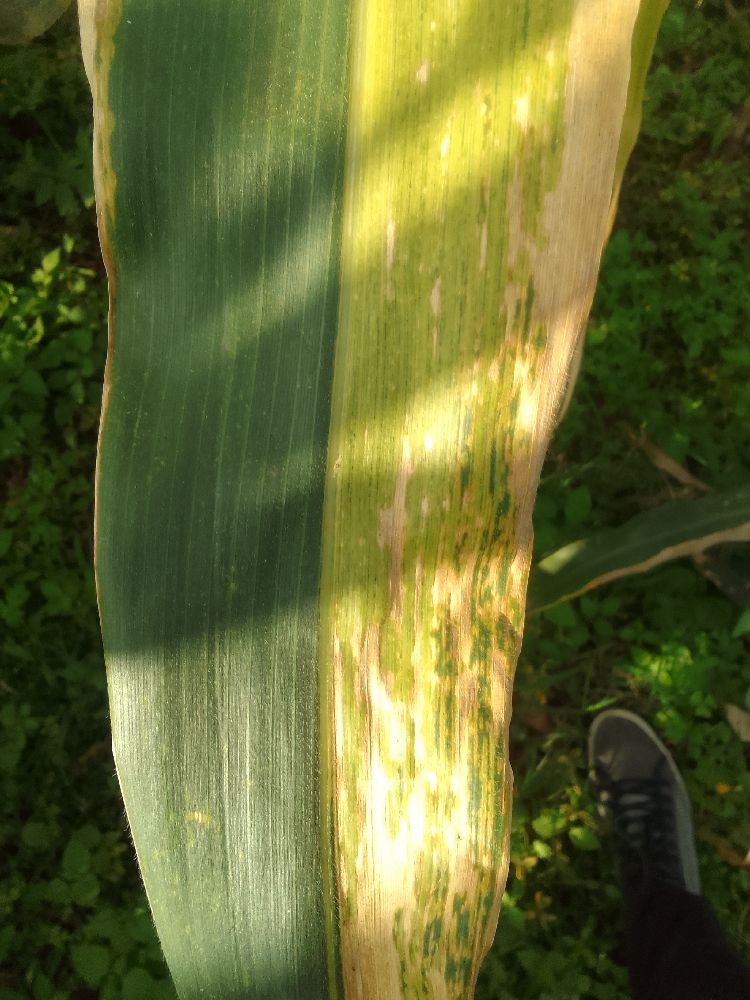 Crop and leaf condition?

maize, maize lethal necrosis
